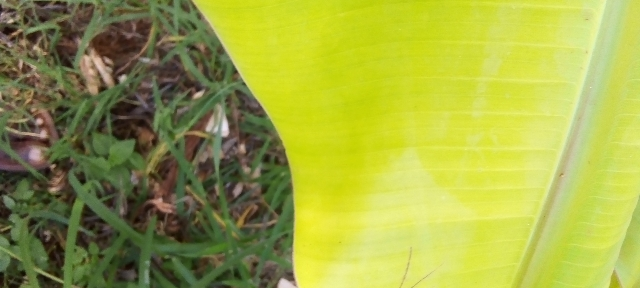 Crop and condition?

banana, healthy
